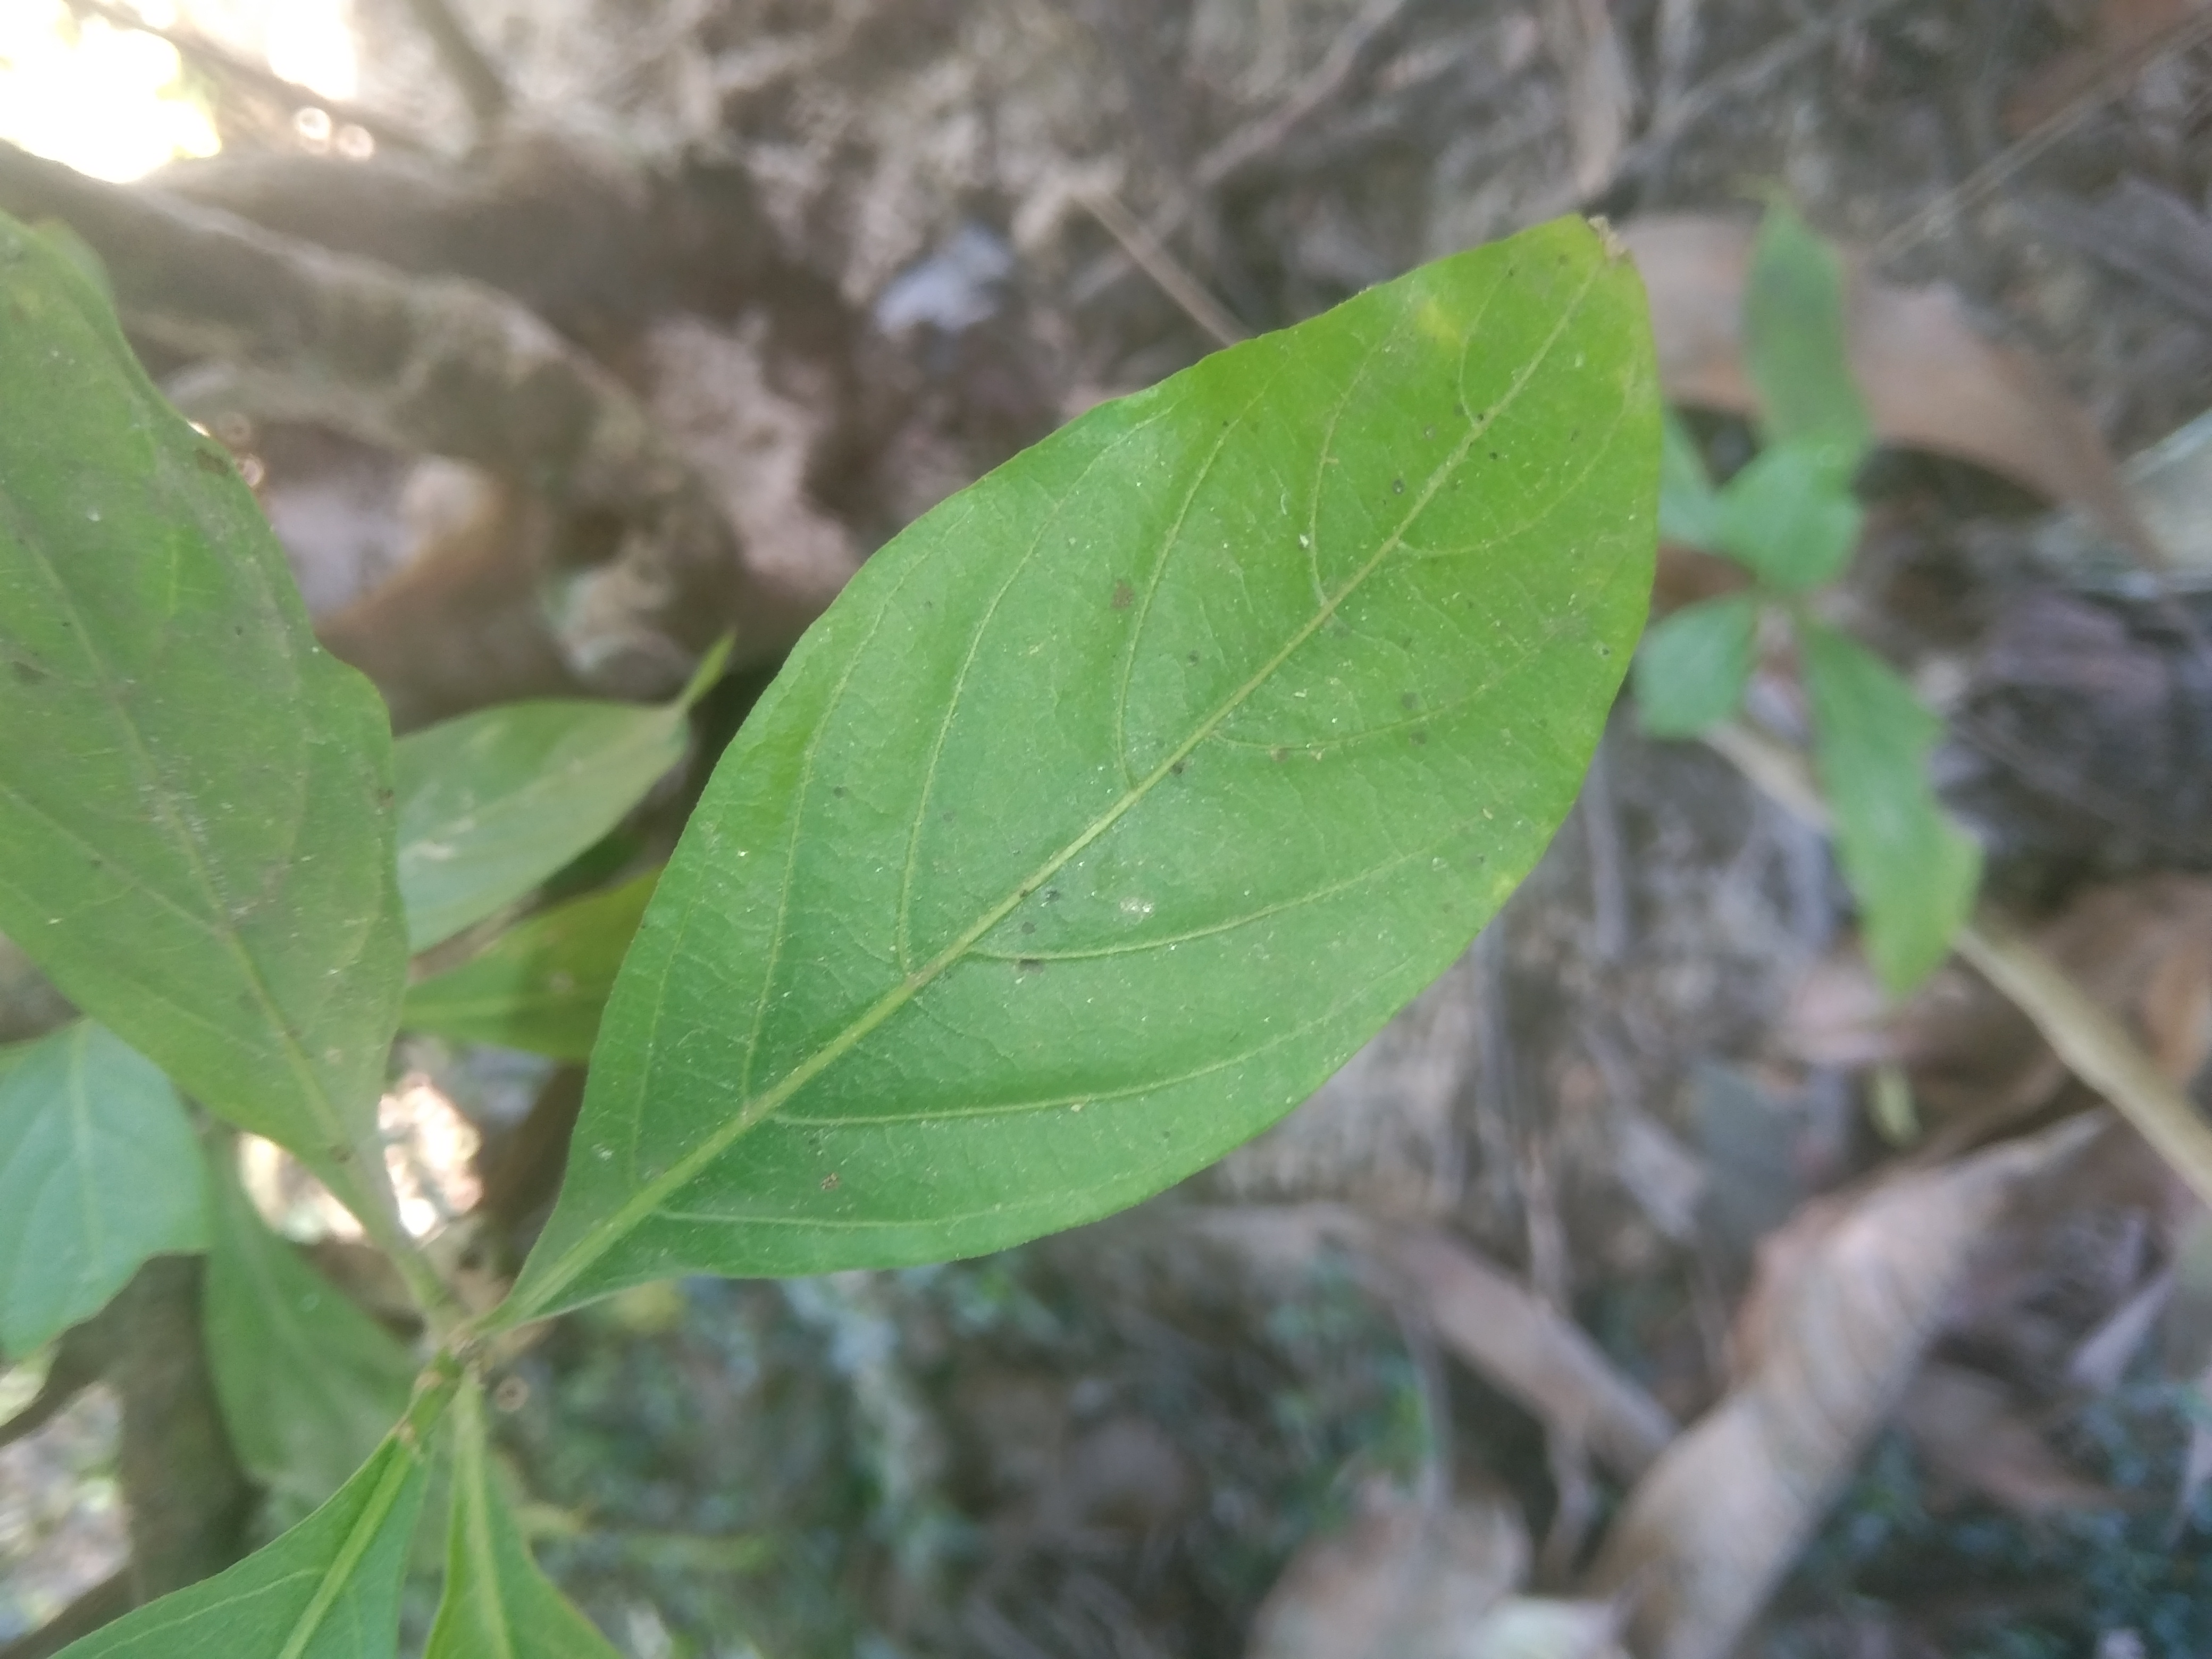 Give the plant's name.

vasaka
